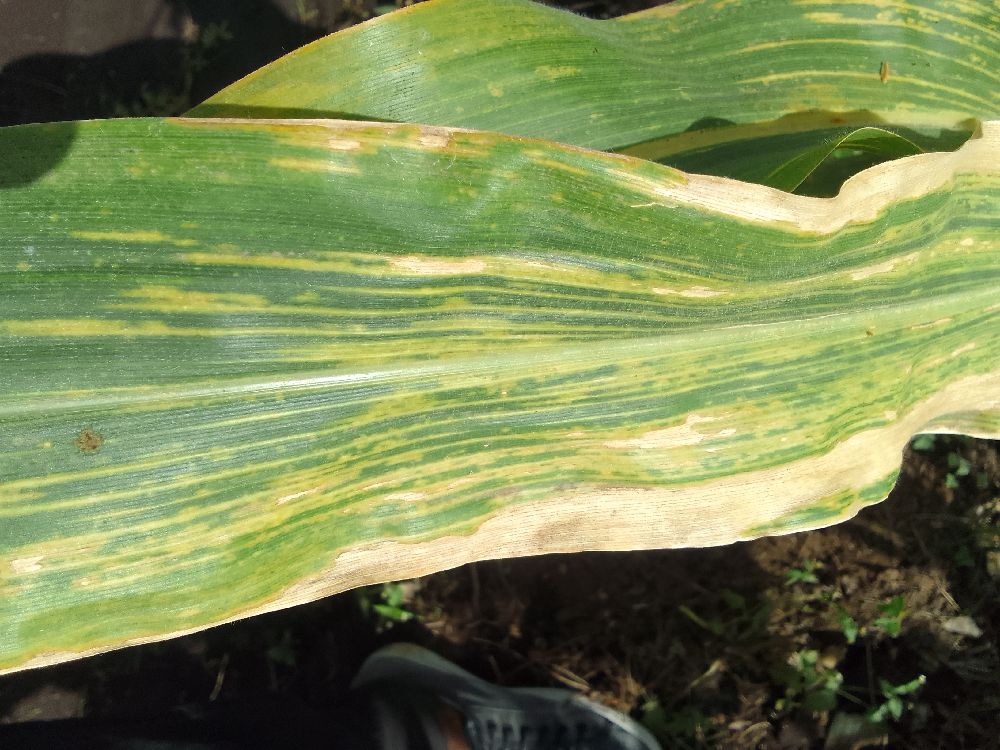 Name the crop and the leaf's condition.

maize, maize lethal necrosis
